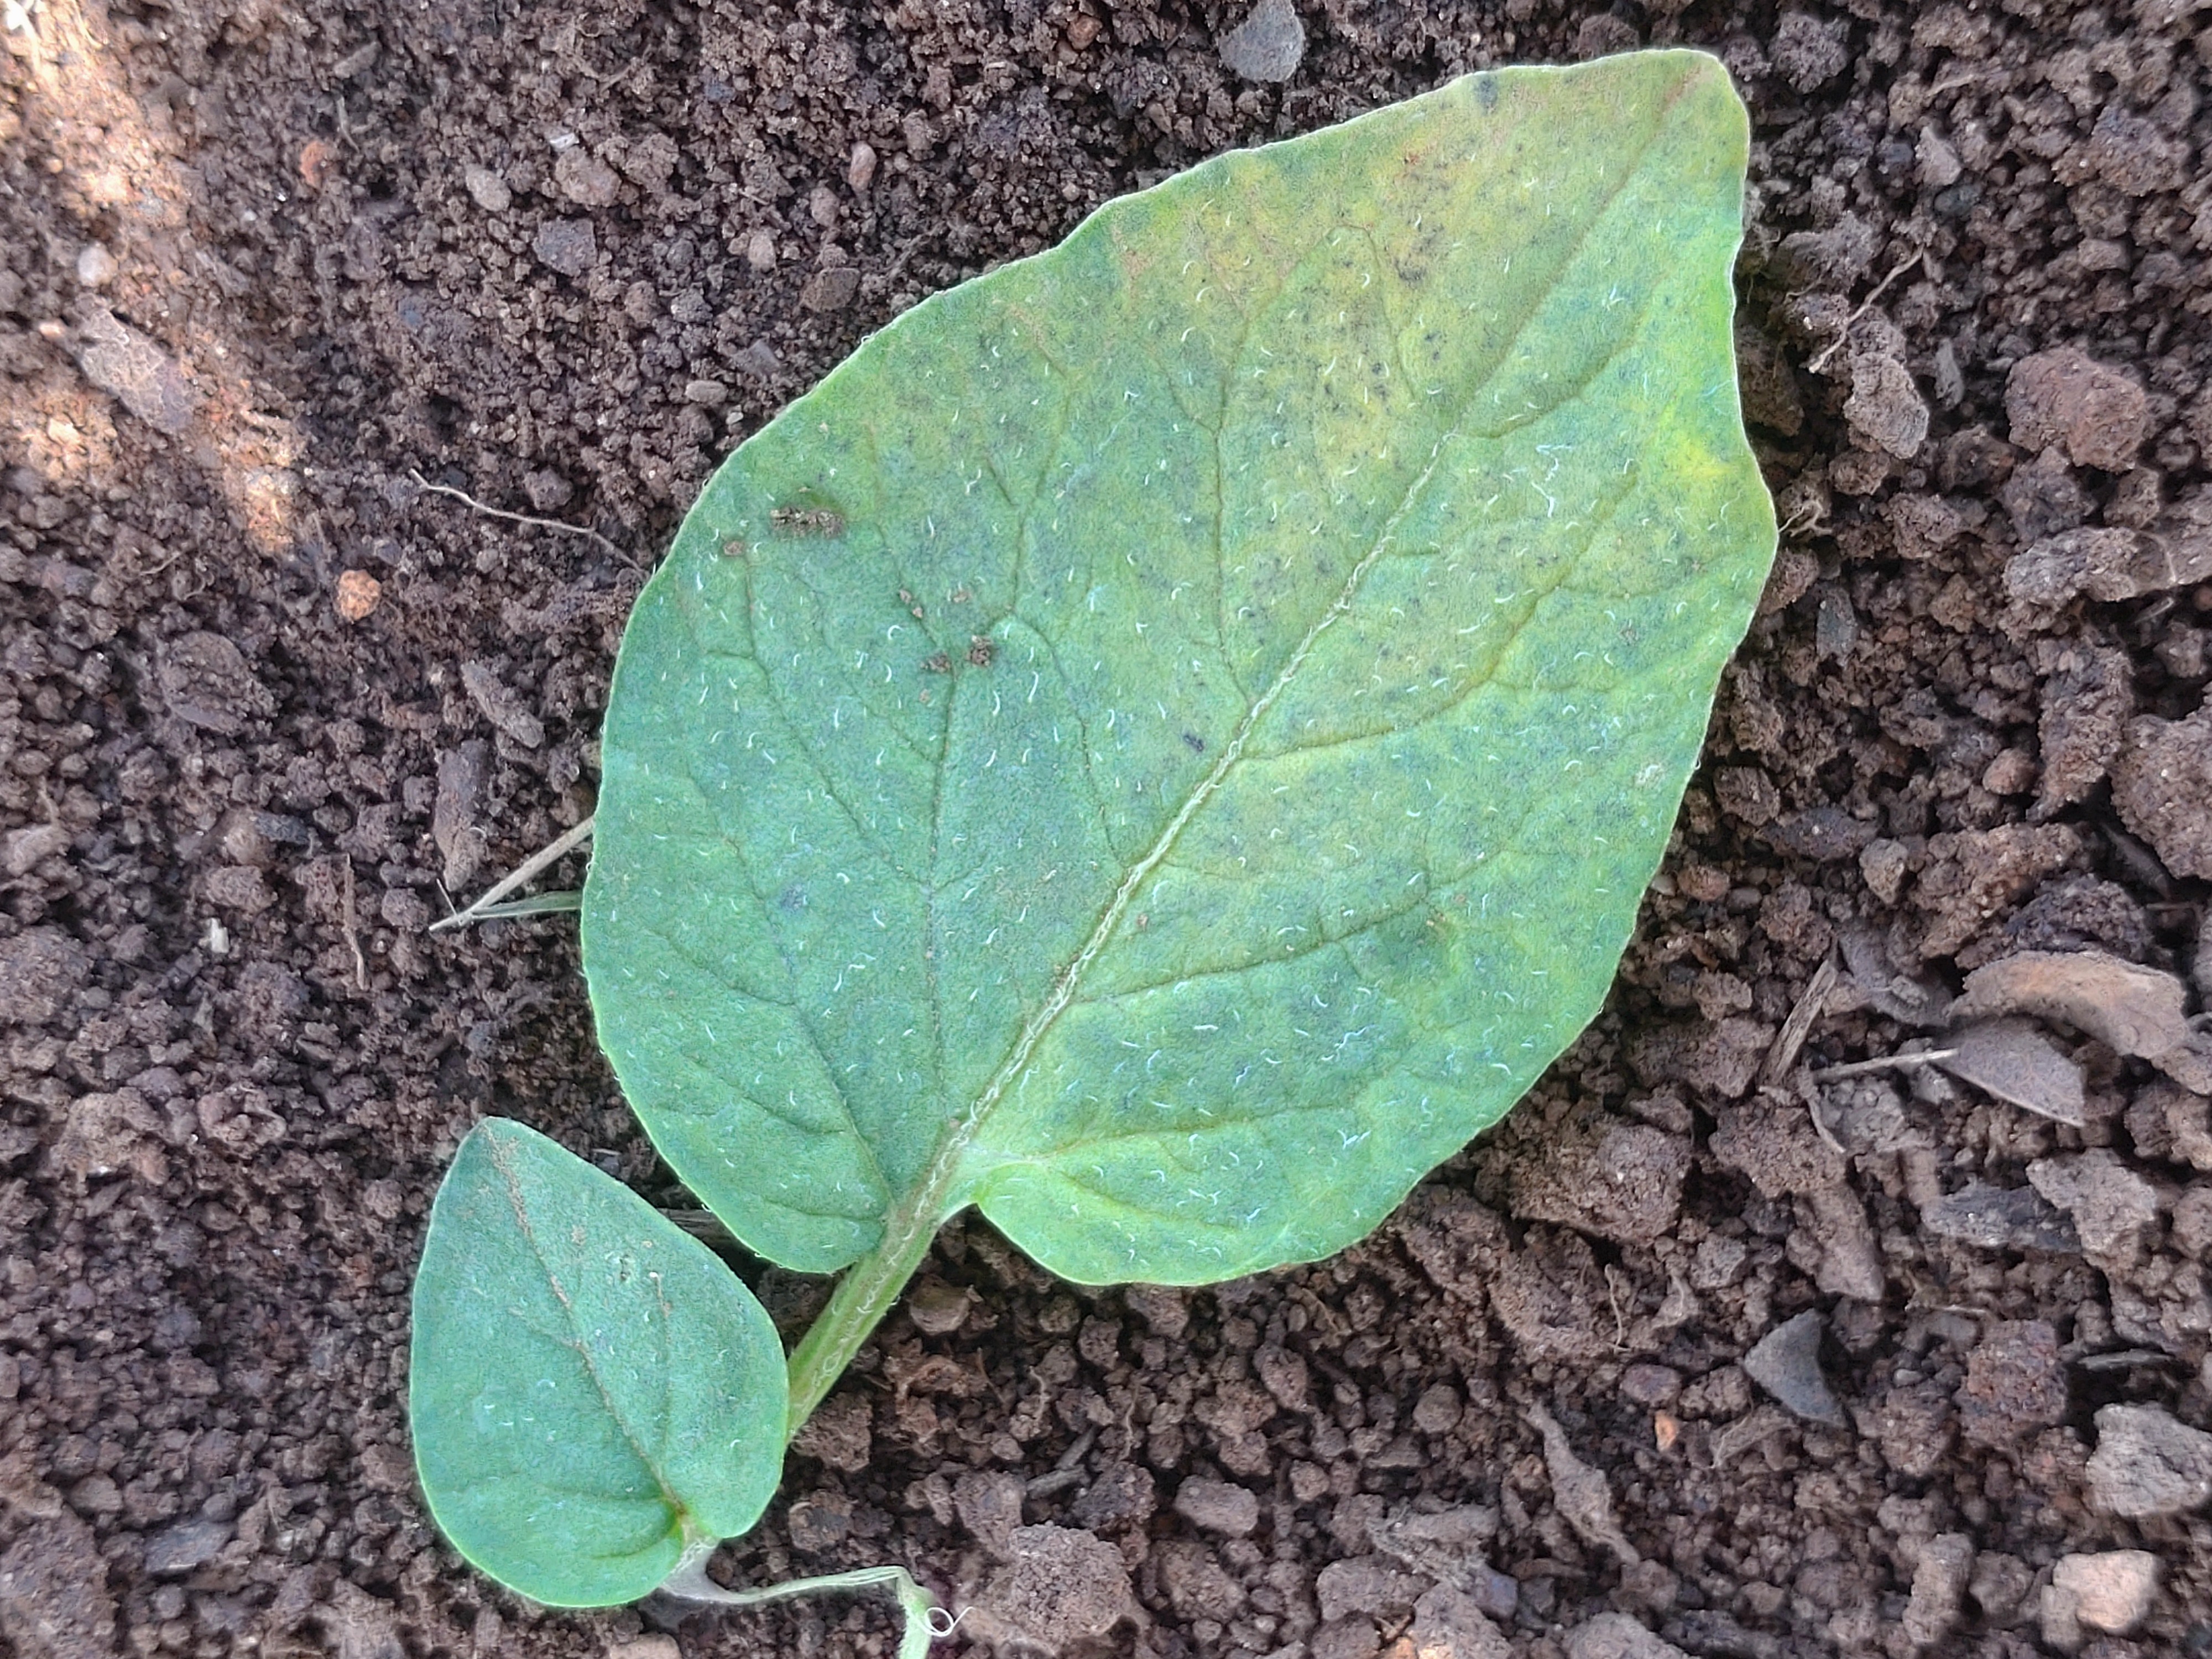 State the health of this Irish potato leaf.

late blight
